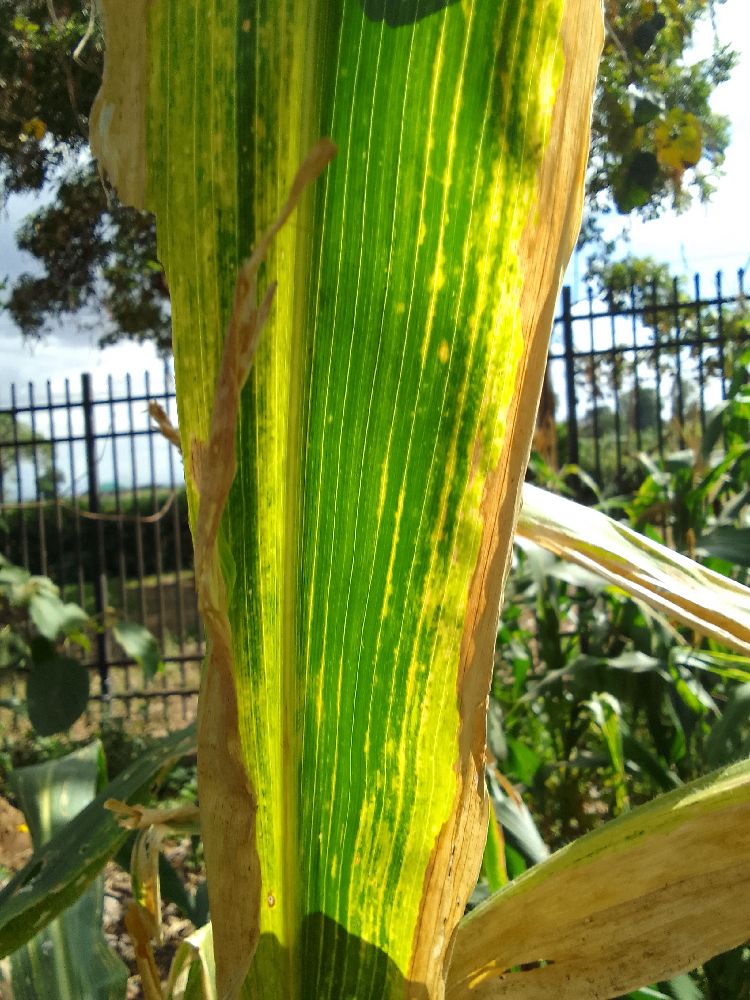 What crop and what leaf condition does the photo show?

maize, maize lethal necrosis
